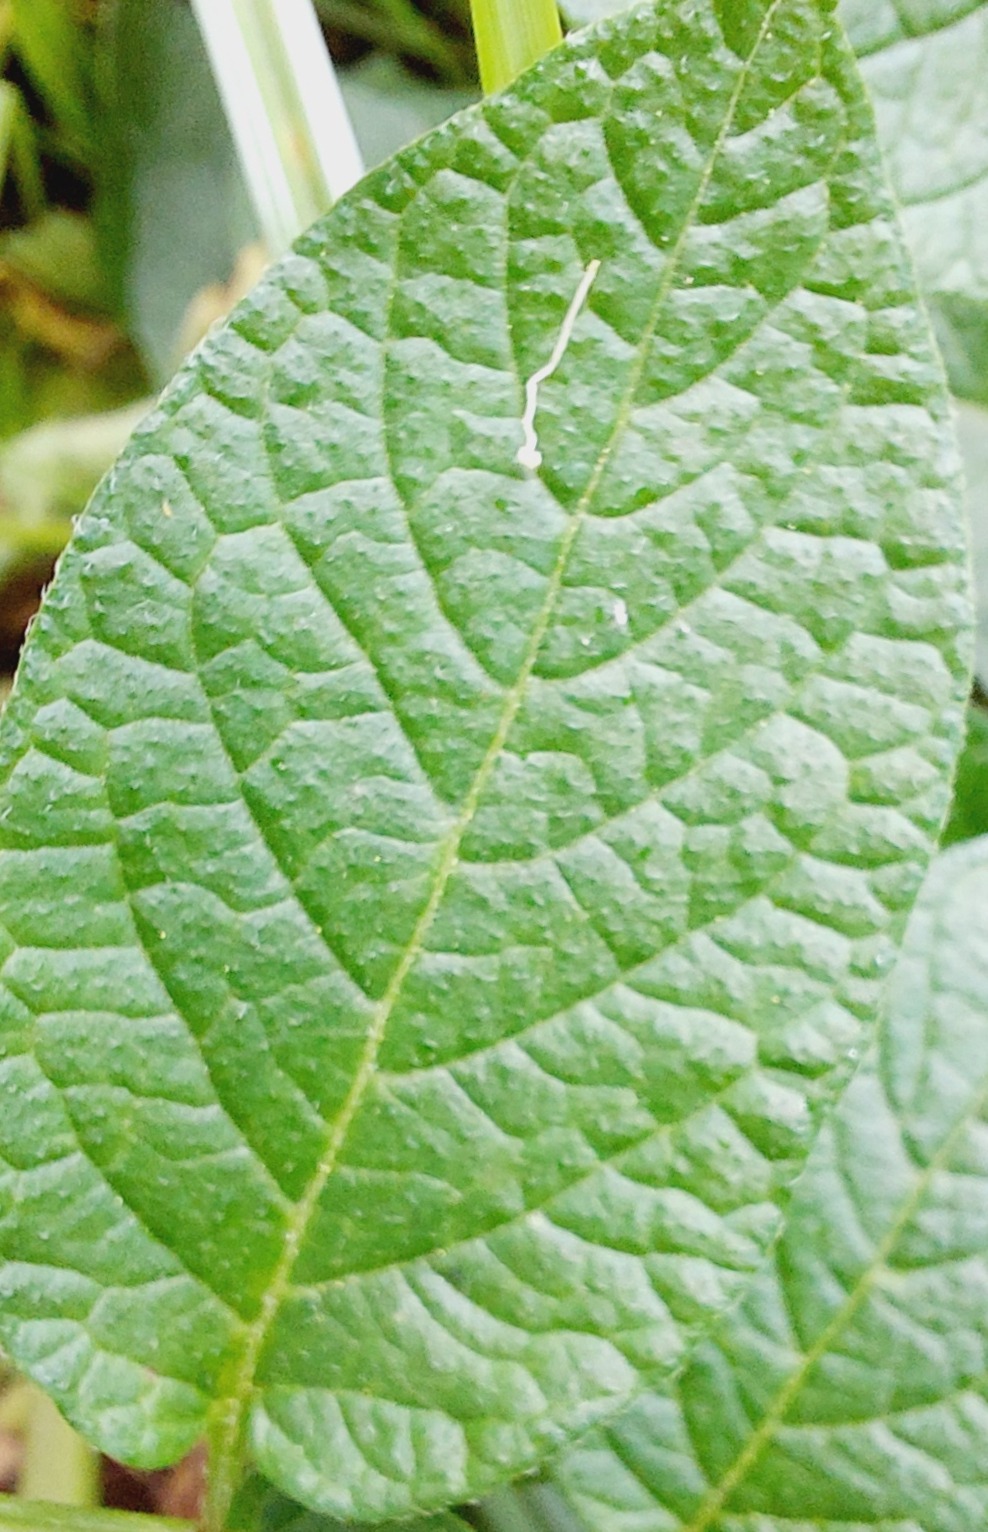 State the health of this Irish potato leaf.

healthy
